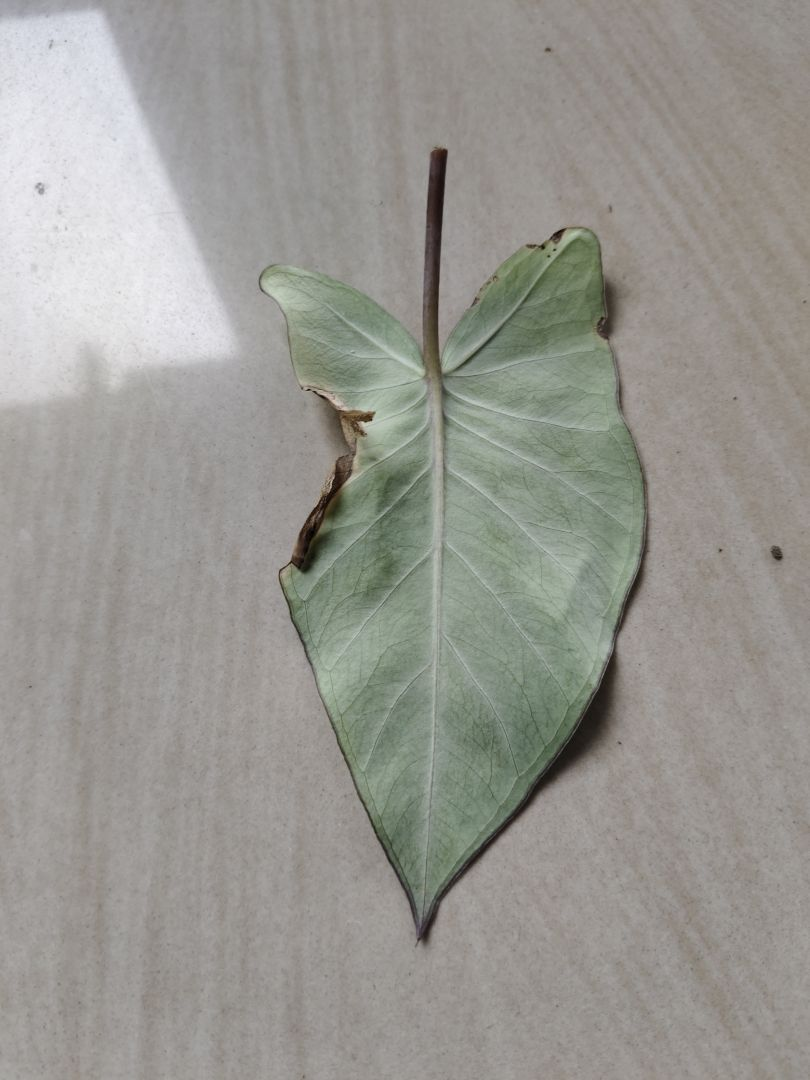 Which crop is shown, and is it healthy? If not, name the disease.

taro, leaf blight
